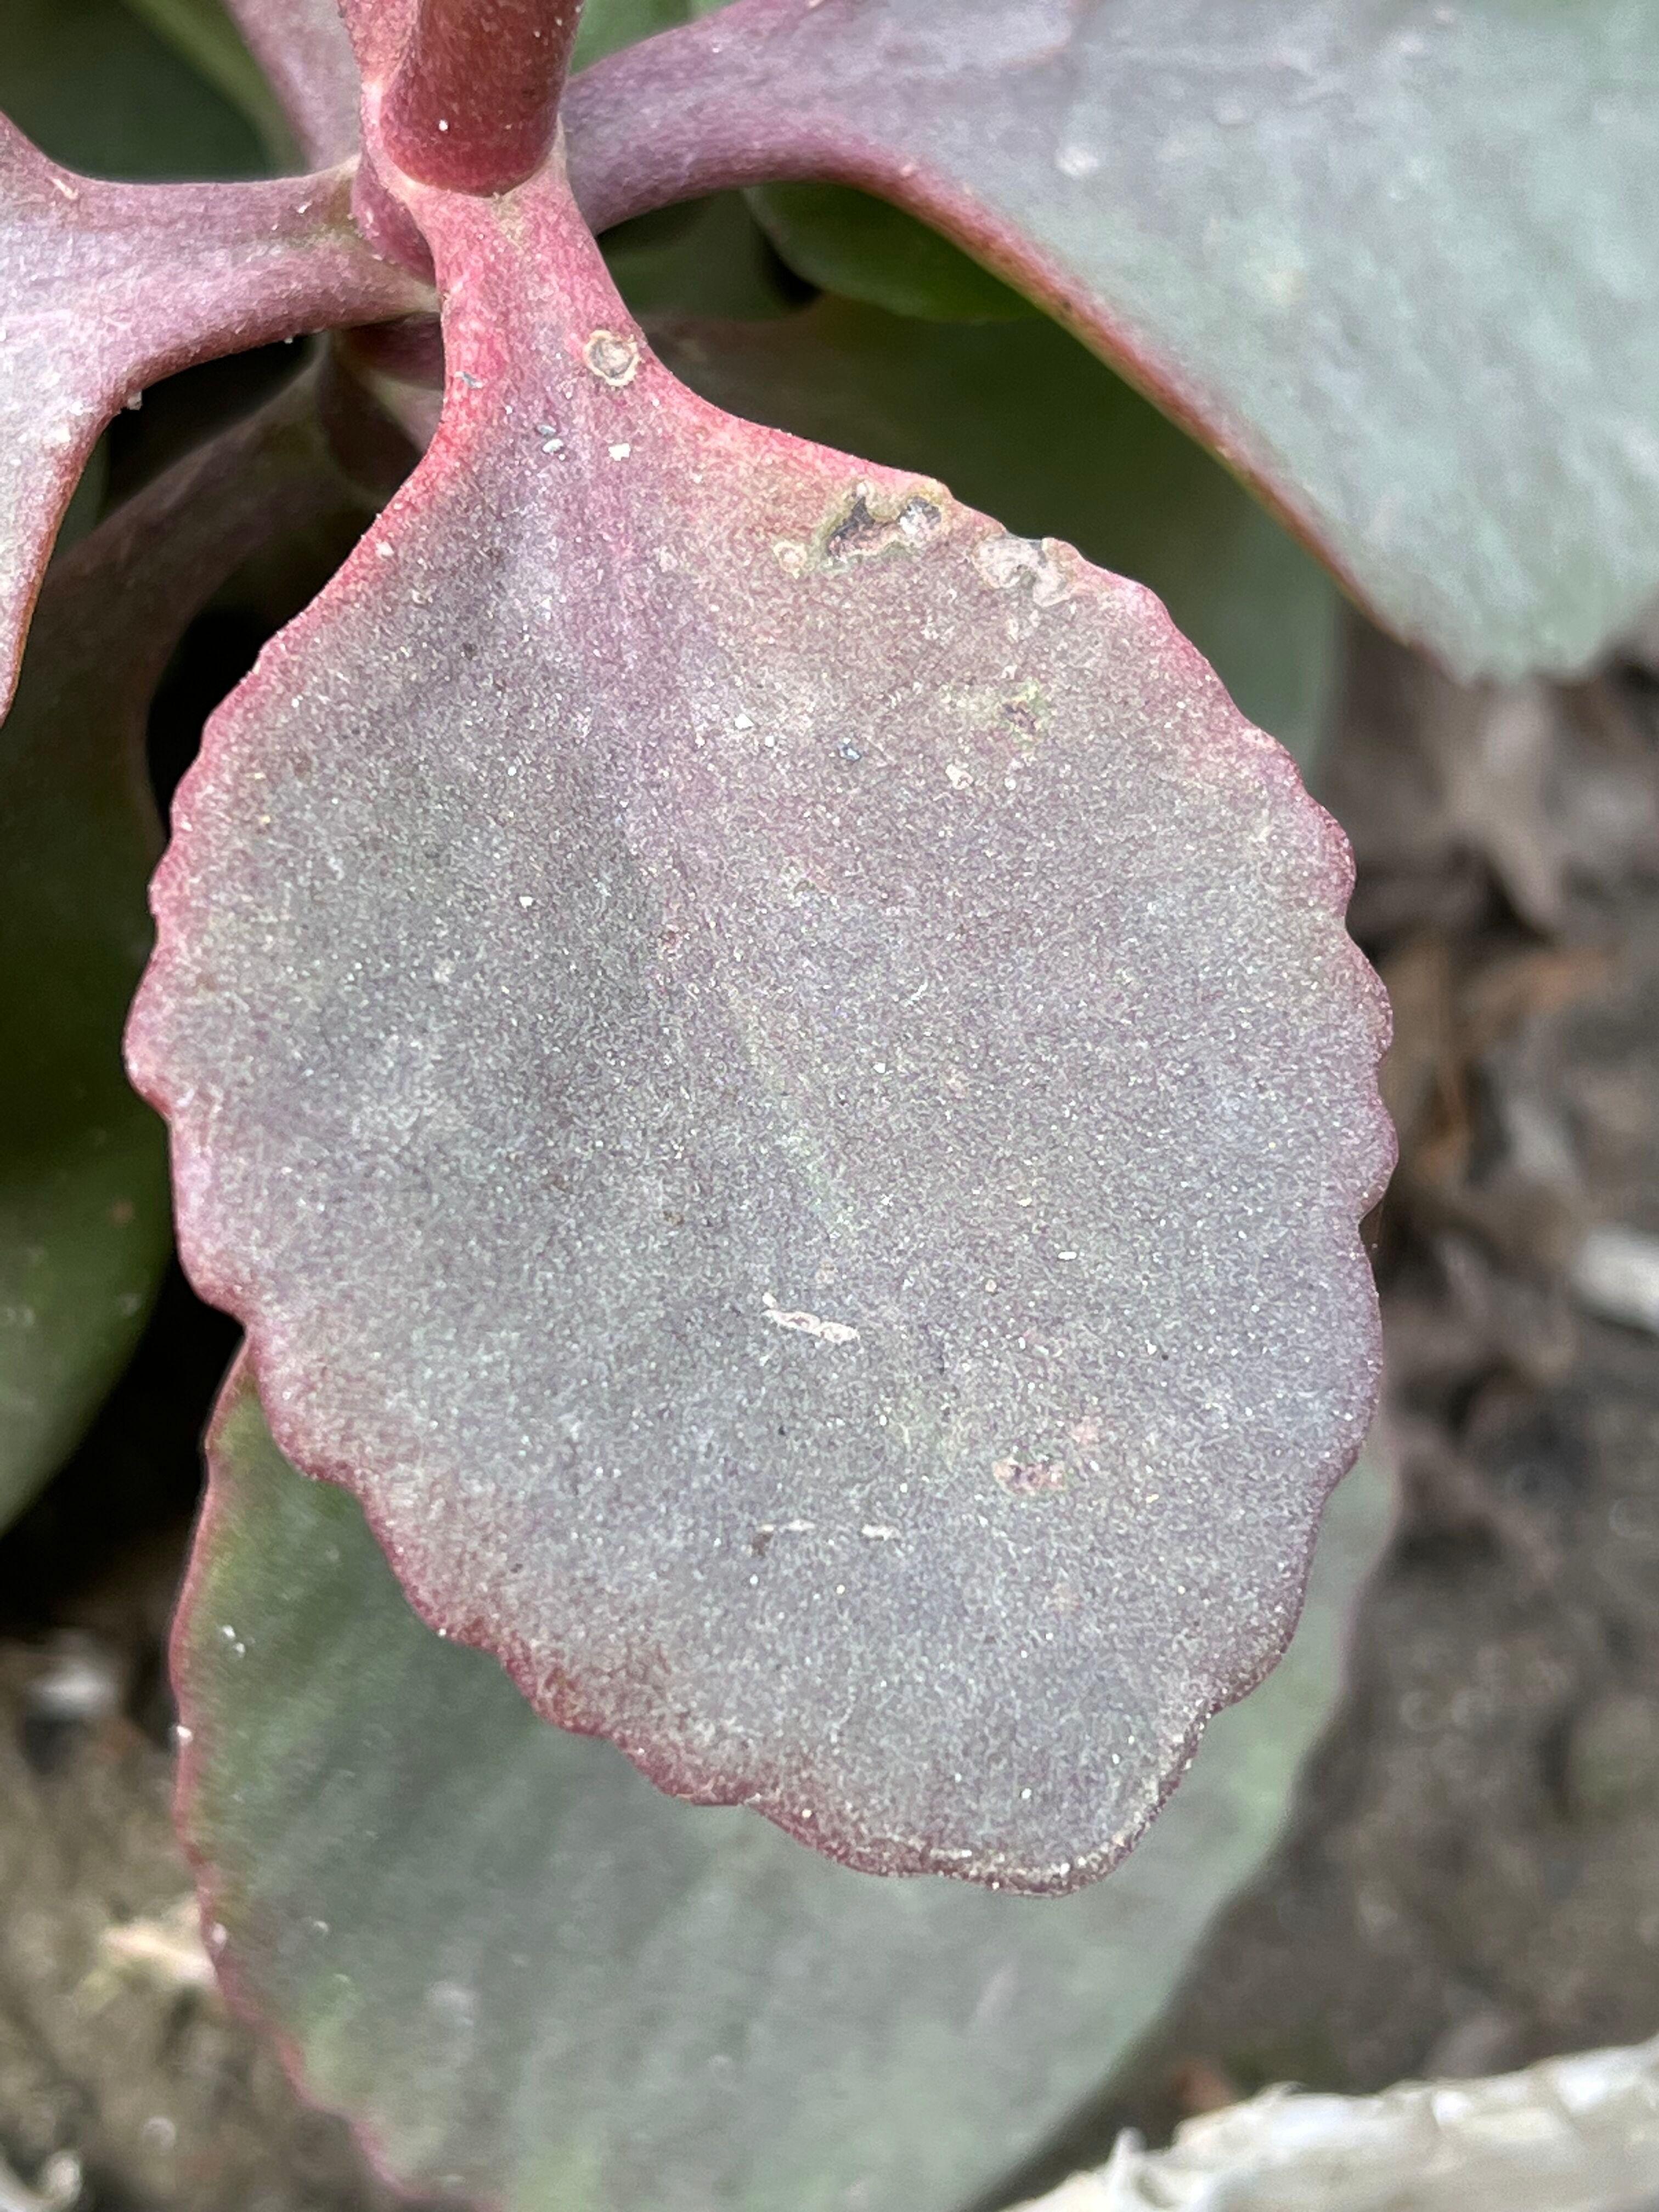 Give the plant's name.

pathorkuci
